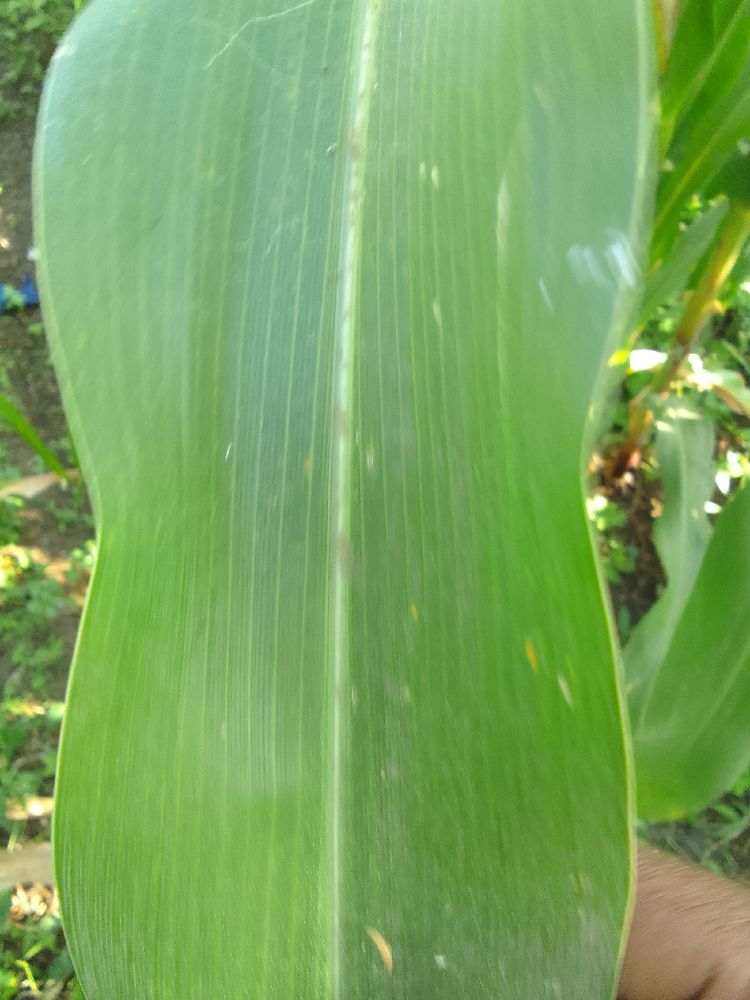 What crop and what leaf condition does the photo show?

maize, healthy
